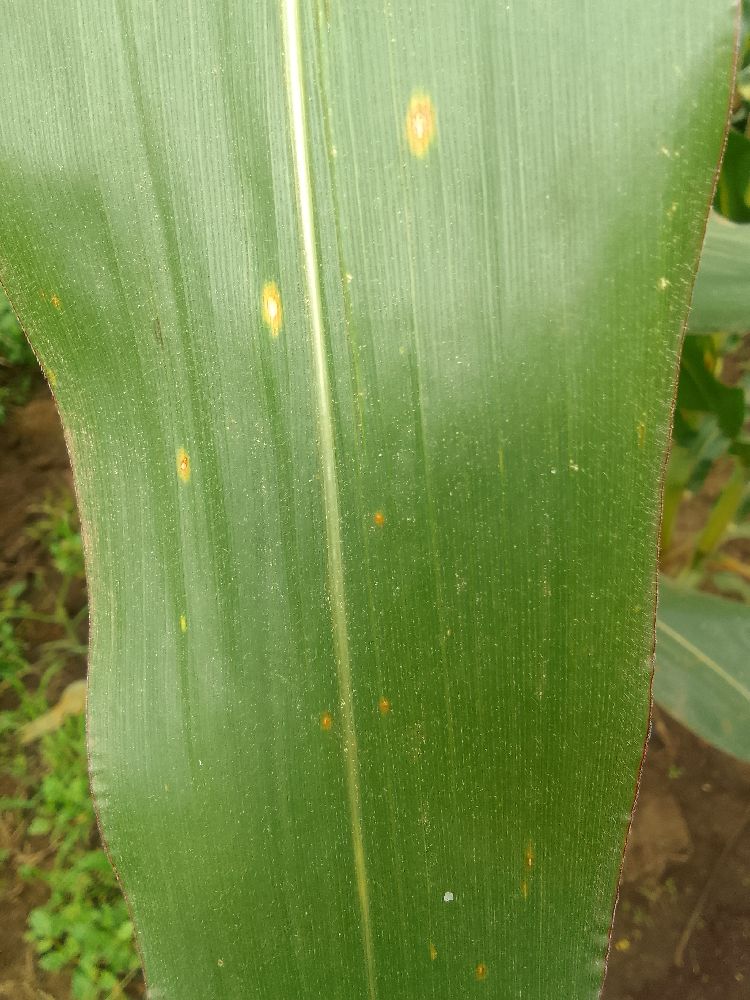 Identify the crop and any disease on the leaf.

maize, healthy
